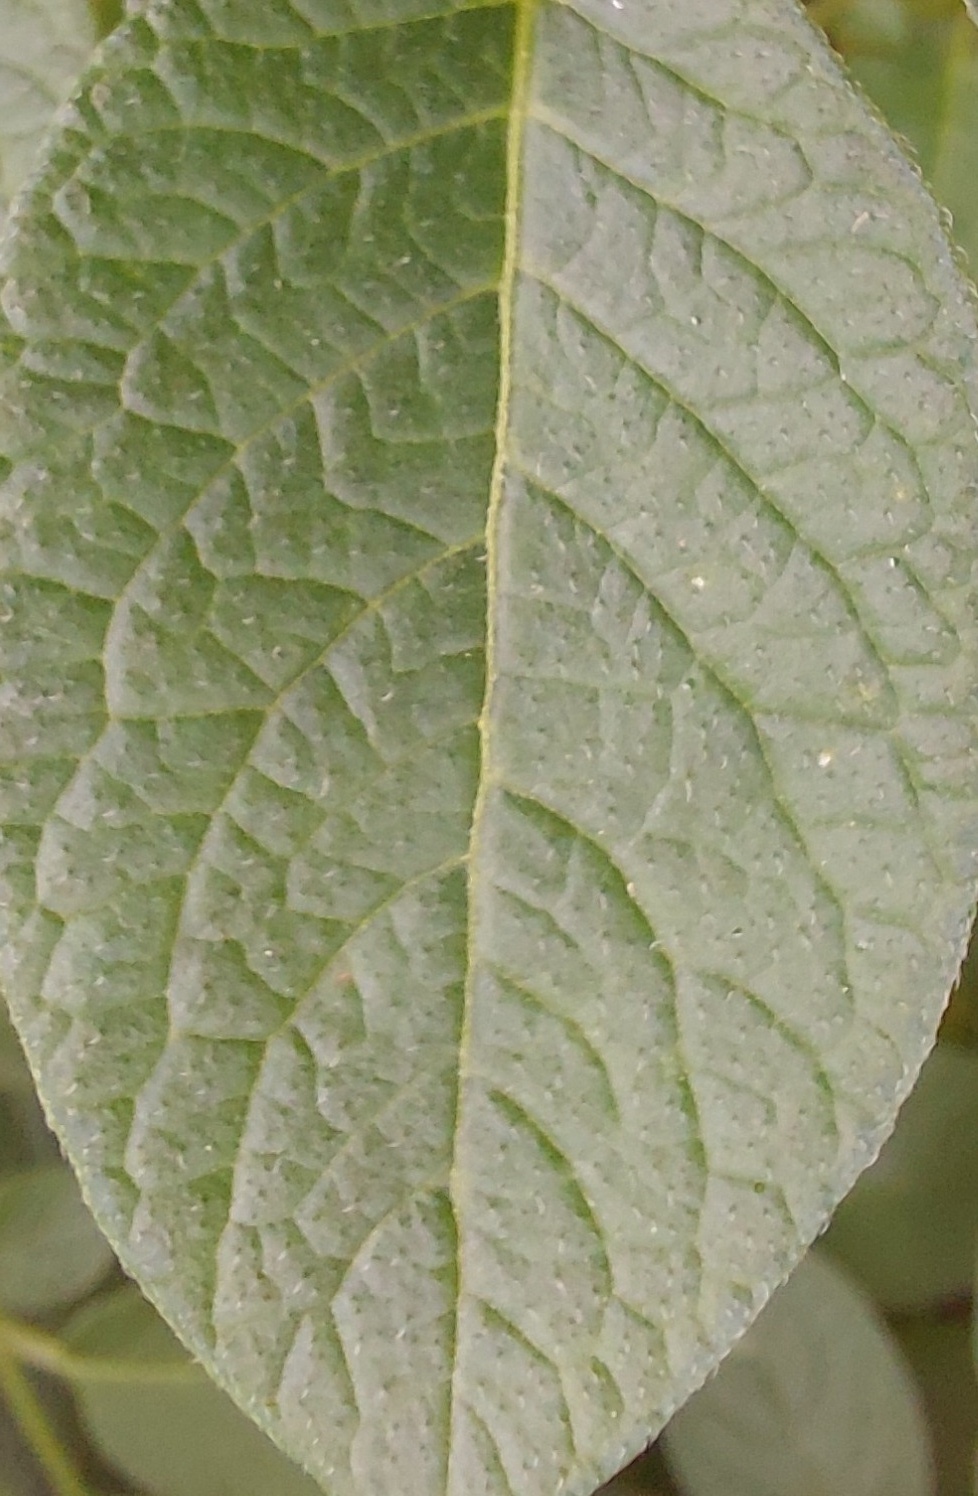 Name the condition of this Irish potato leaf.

healthy
